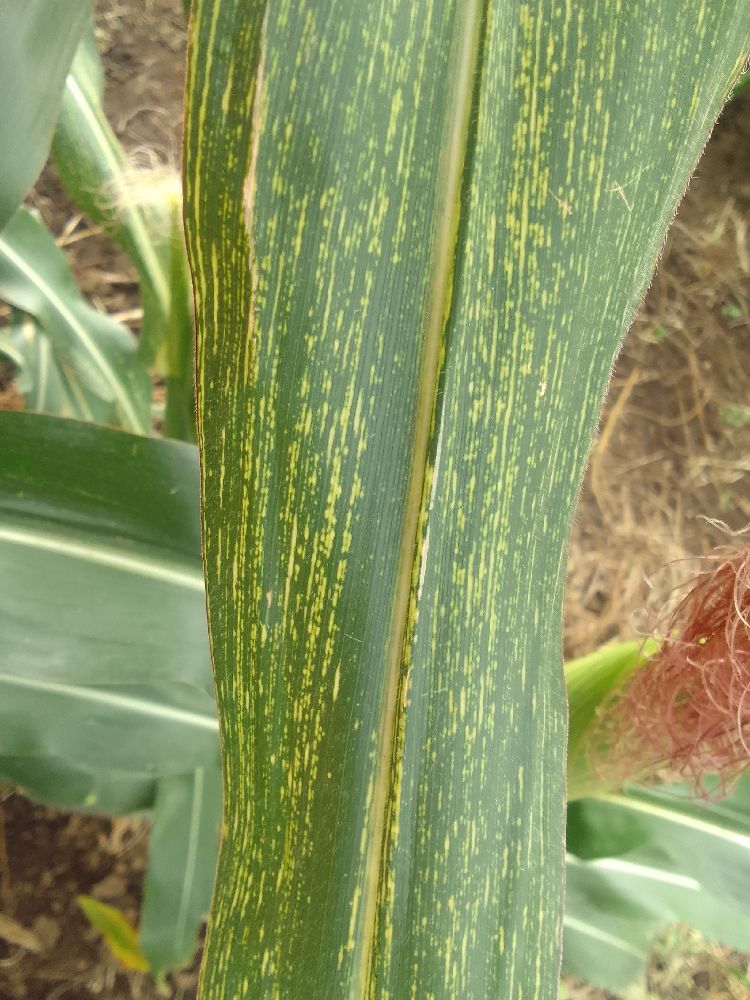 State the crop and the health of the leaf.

maize, maize streak virus
